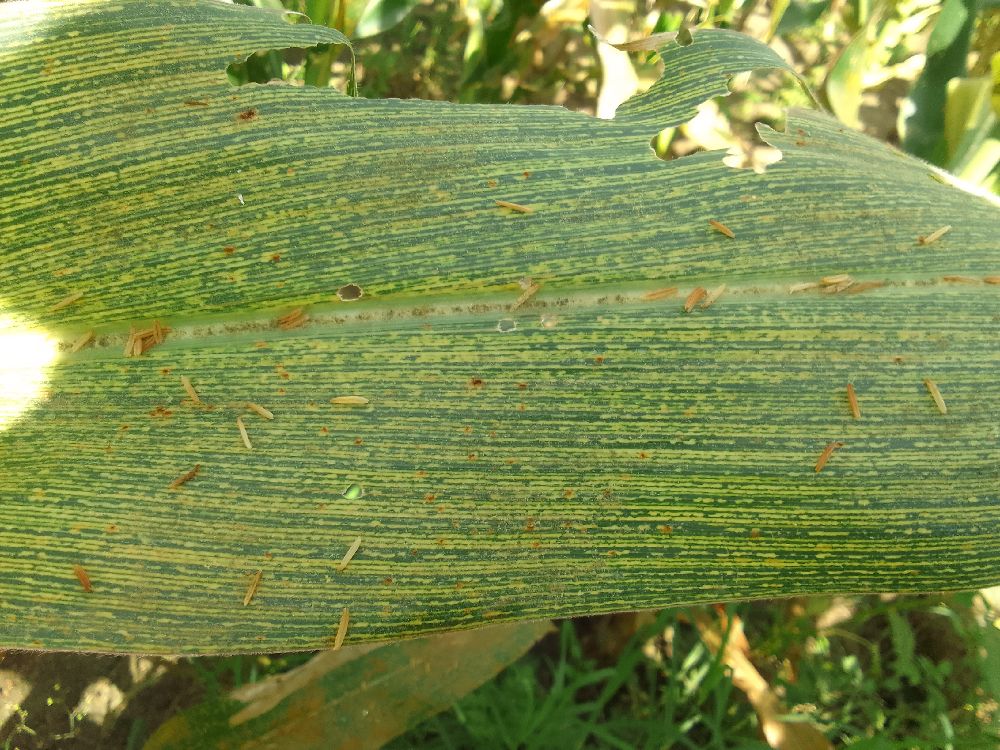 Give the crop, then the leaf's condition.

maize, maize streak virus
